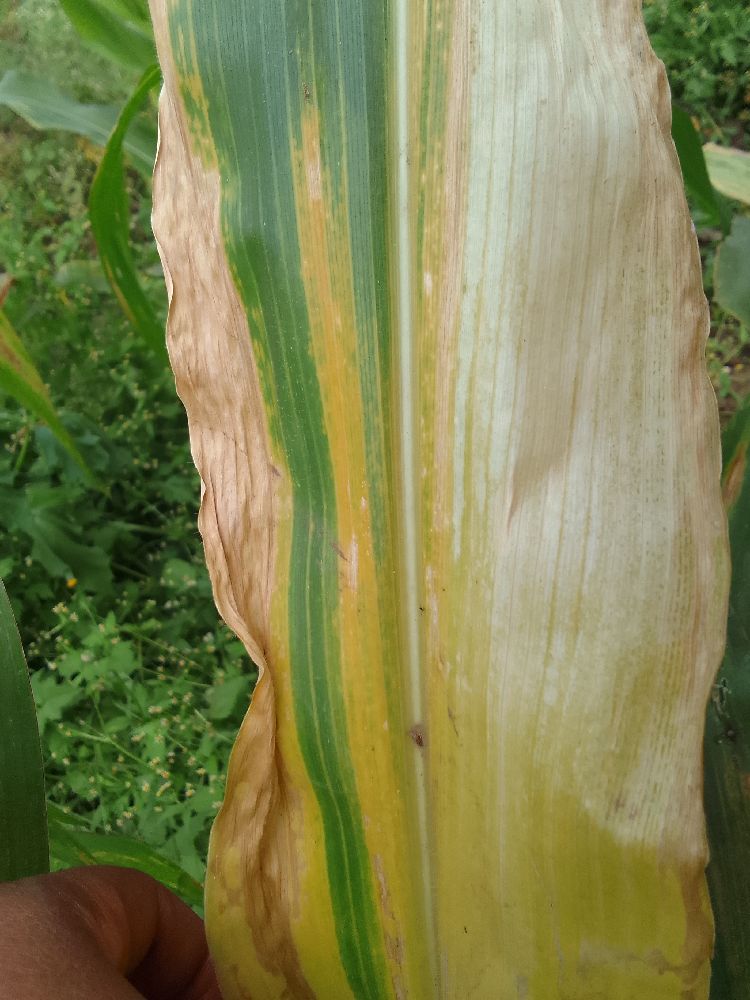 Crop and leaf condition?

maize, maize lethal necrosis
